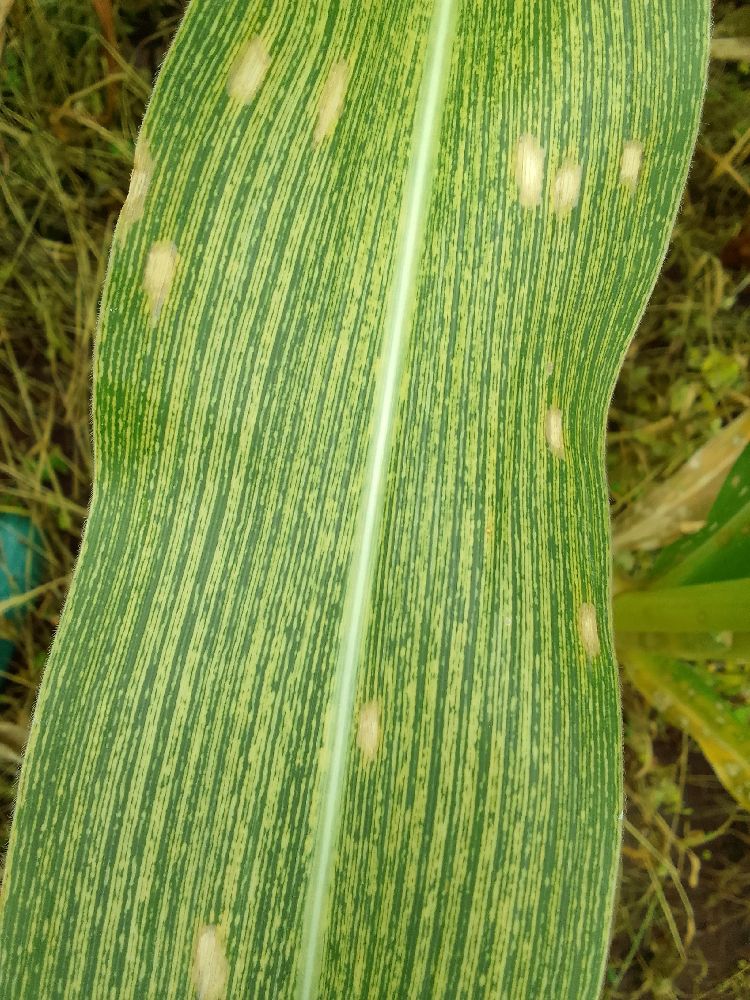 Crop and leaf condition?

maize, healthy
